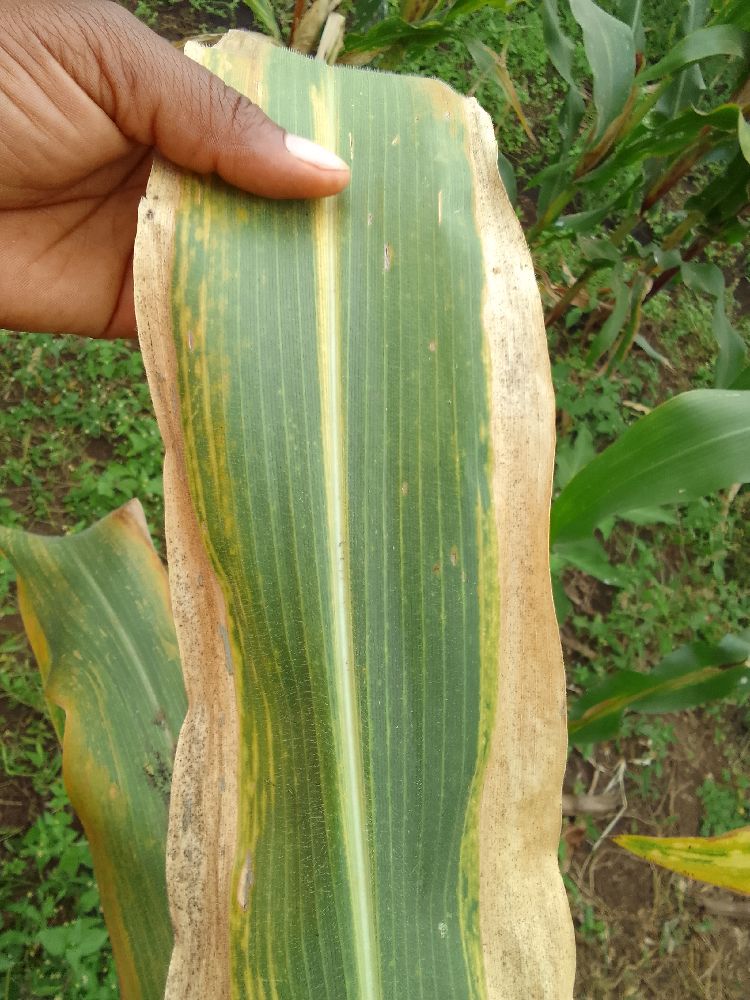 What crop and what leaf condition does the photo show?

maize, maize lethal necrosis
